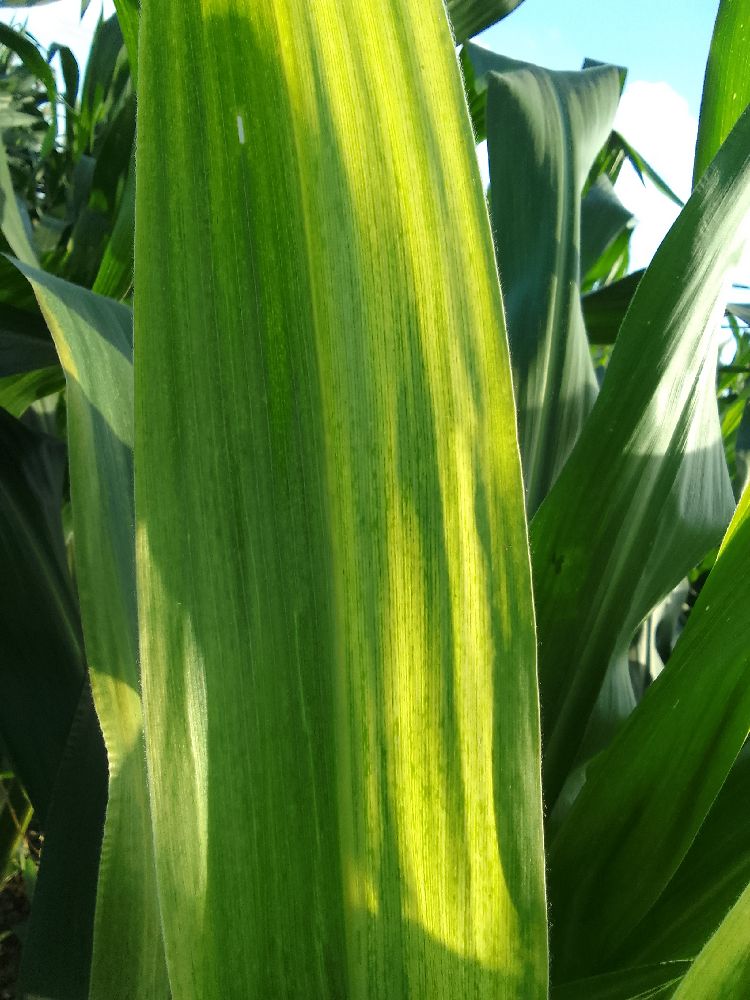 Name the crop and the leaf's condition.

maize, maize lethal necrosis
